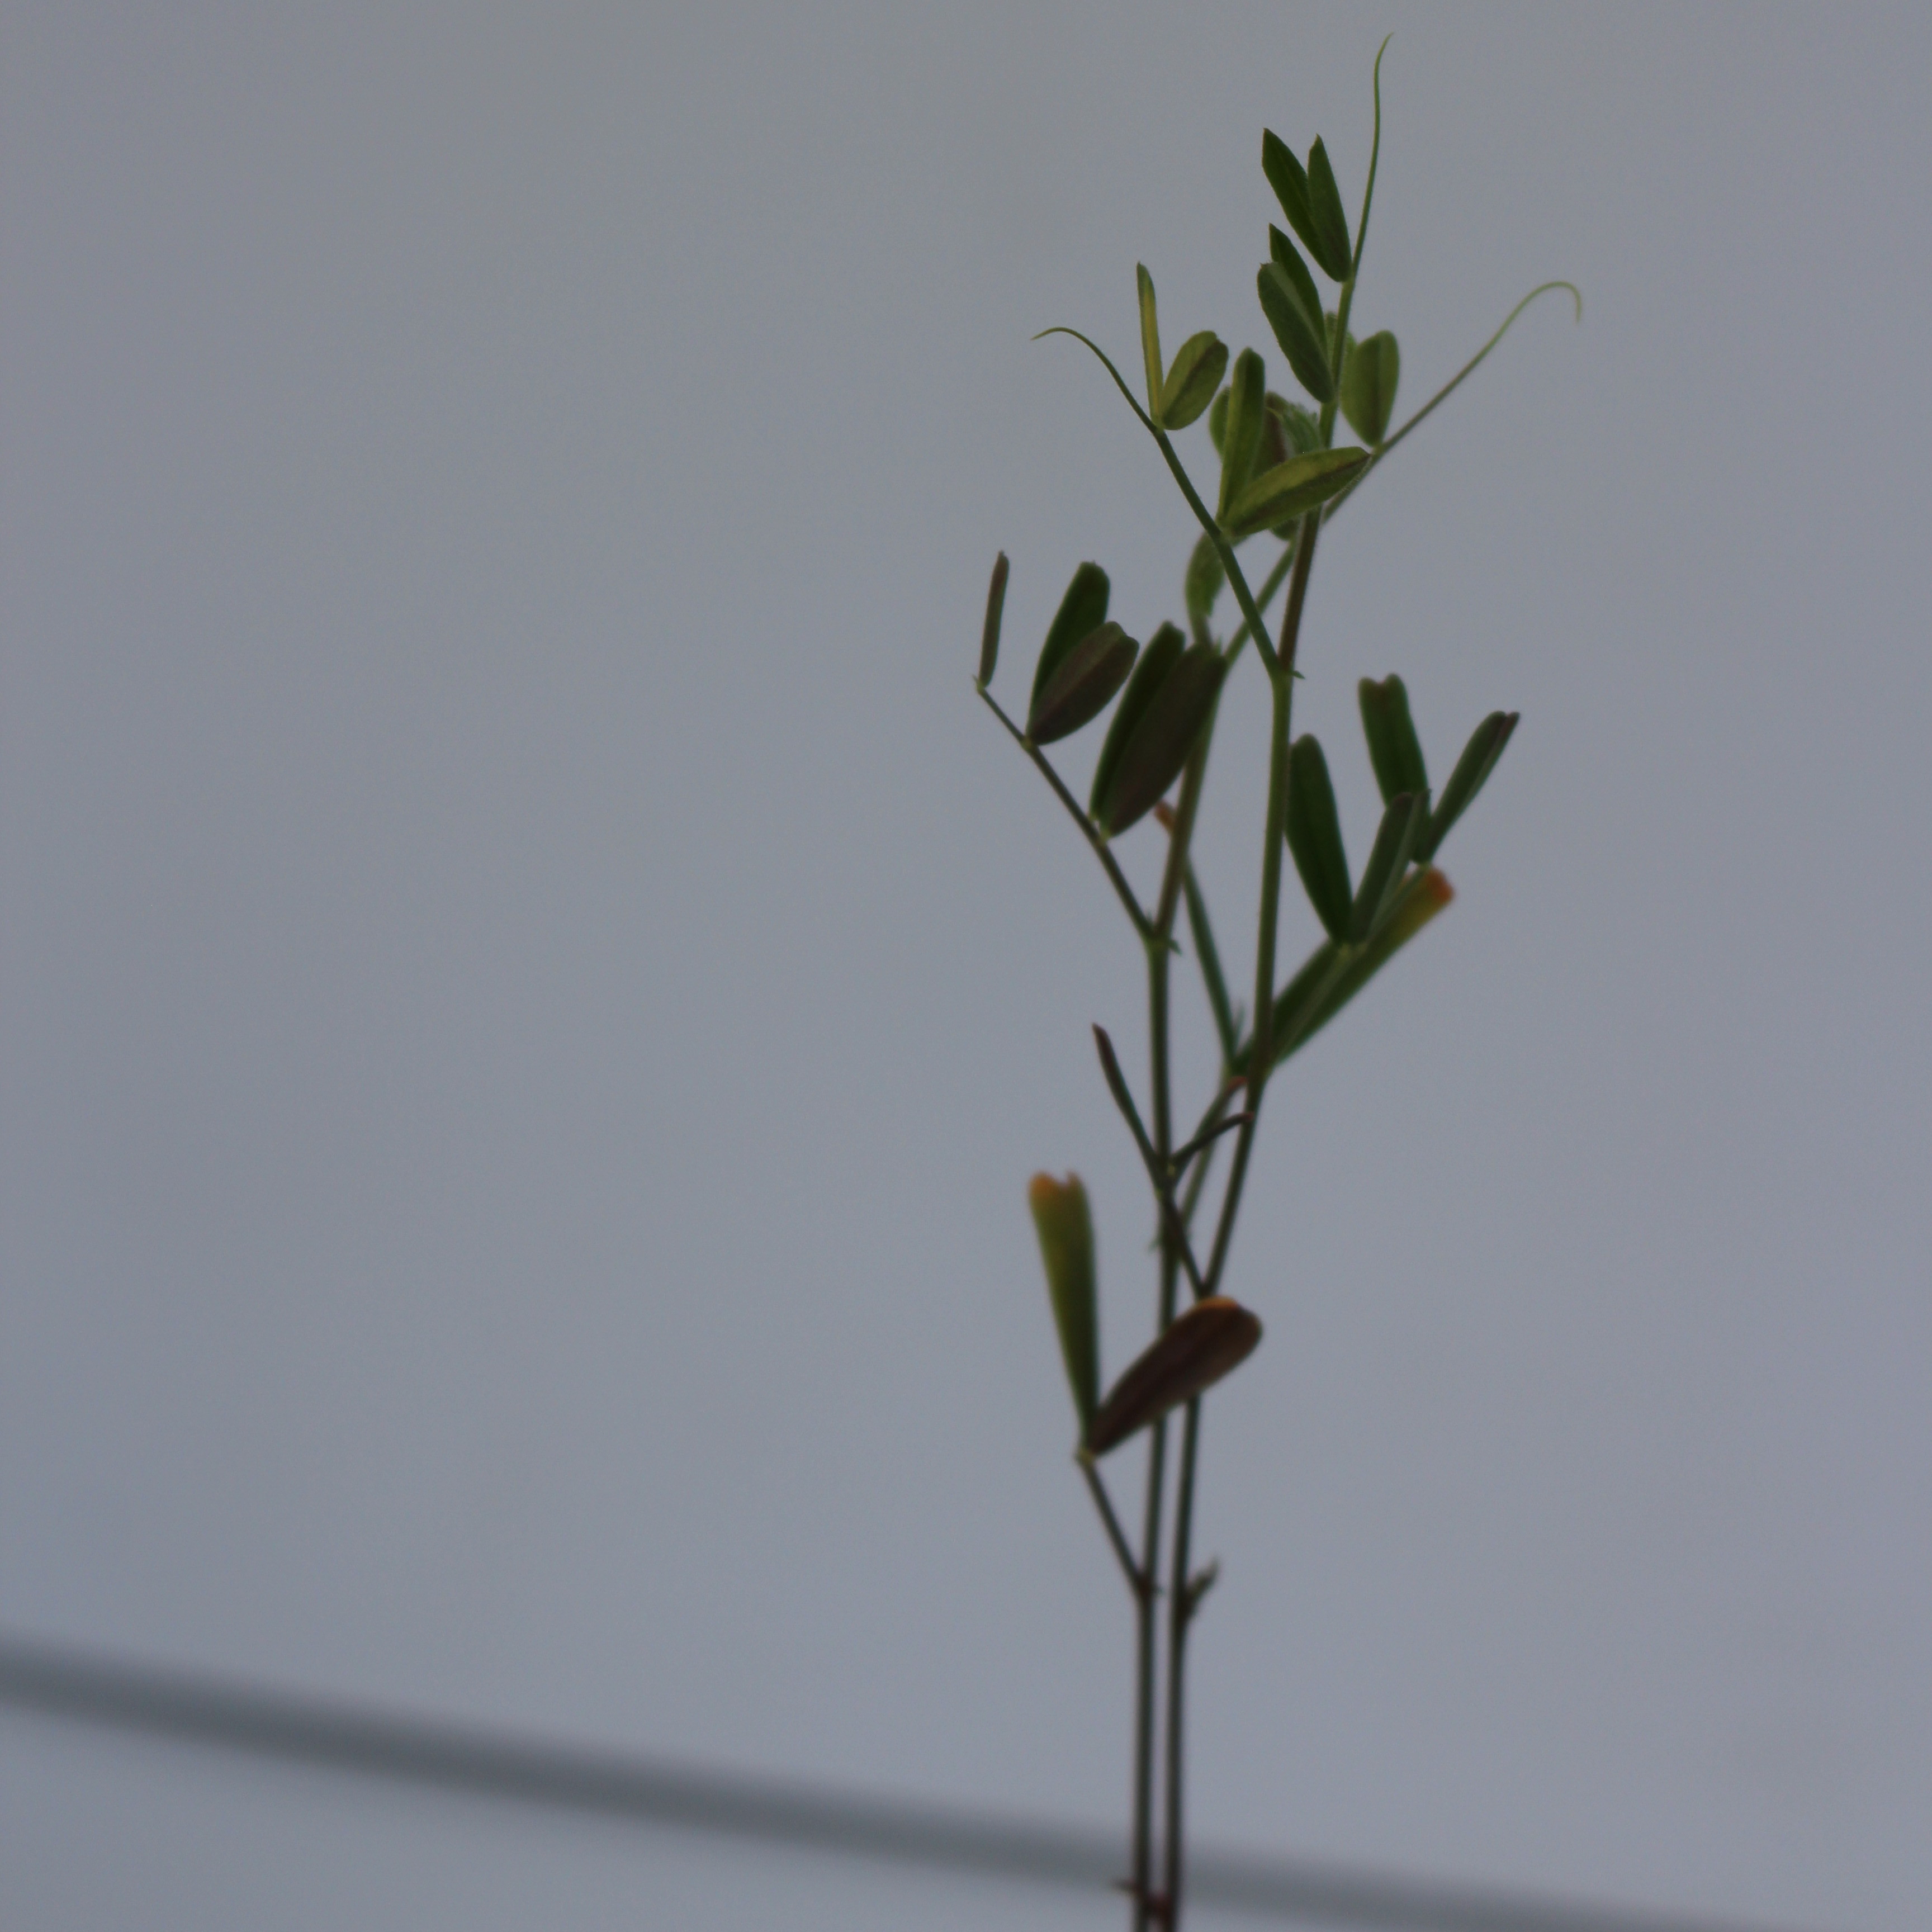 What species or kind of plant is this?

Vicia sativa
